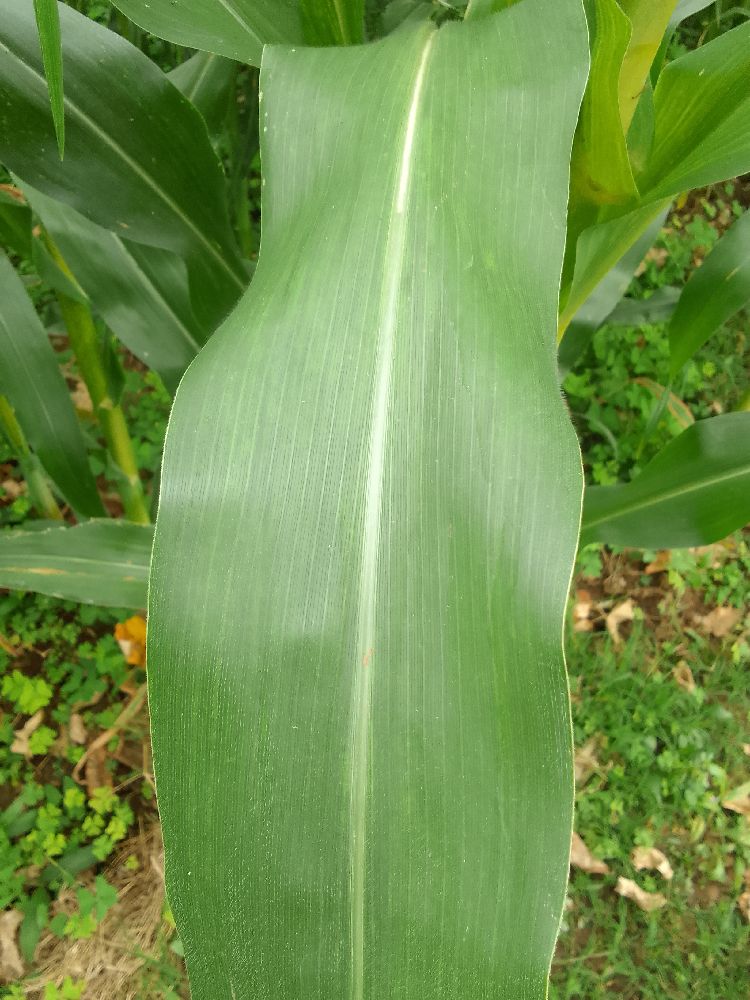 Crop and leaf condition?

maize, healthy
